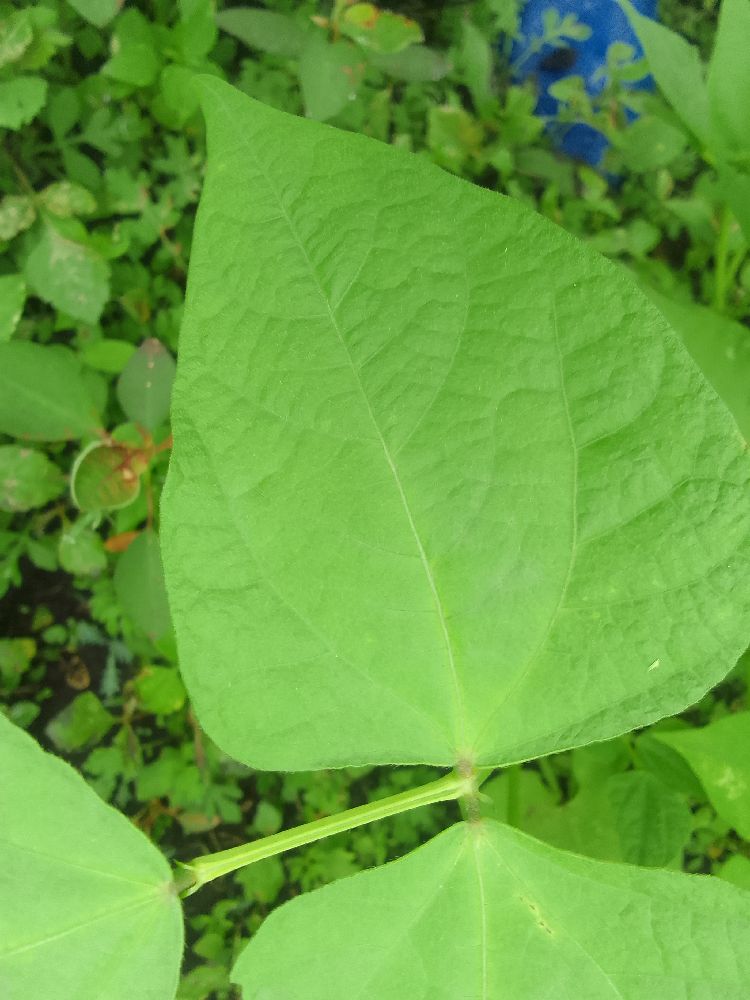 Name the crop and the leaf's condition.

common bean, healthy
